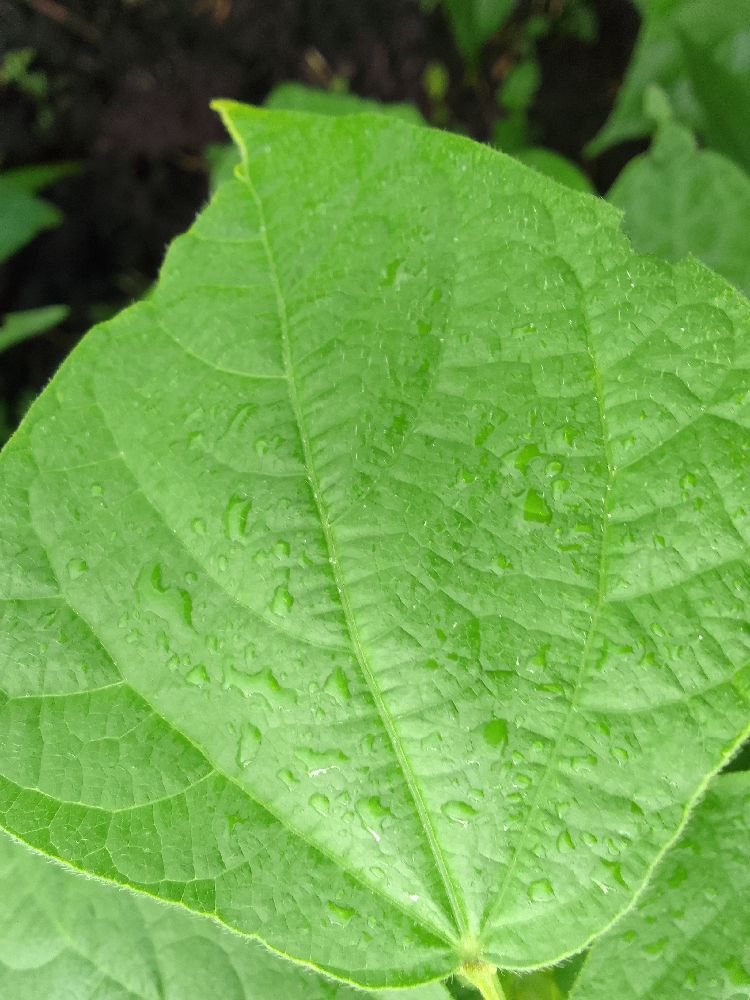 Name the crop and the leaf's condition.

common bean, healthy
